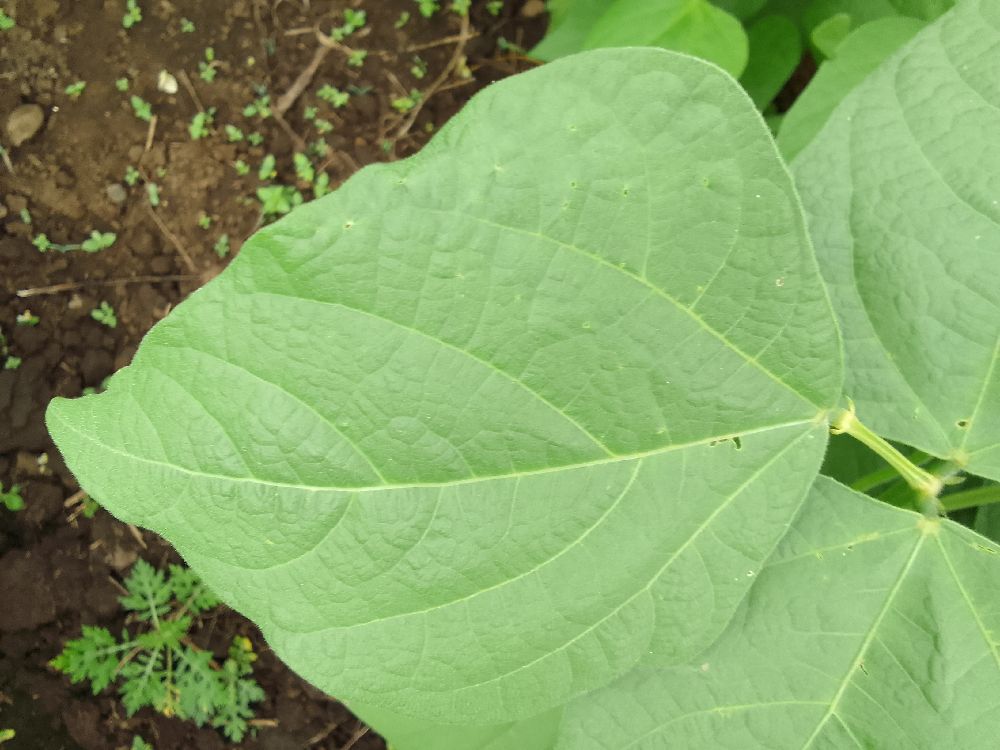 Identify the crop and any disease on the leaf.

common bean, healthy
